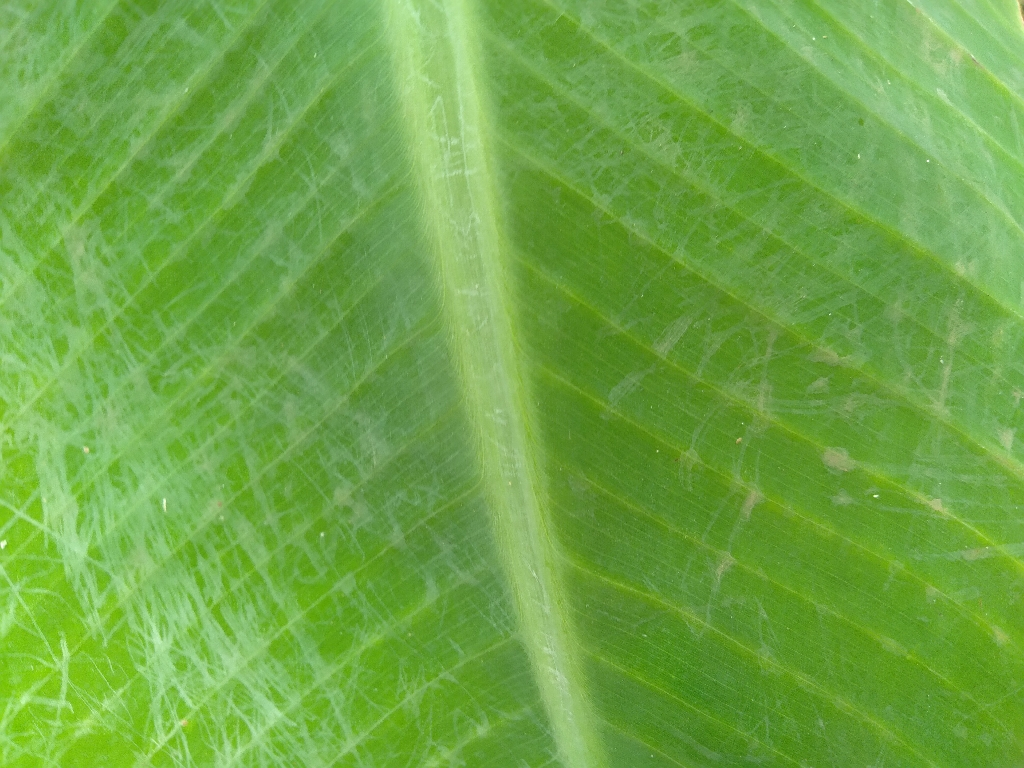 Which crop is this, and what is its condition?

banana, healthy
